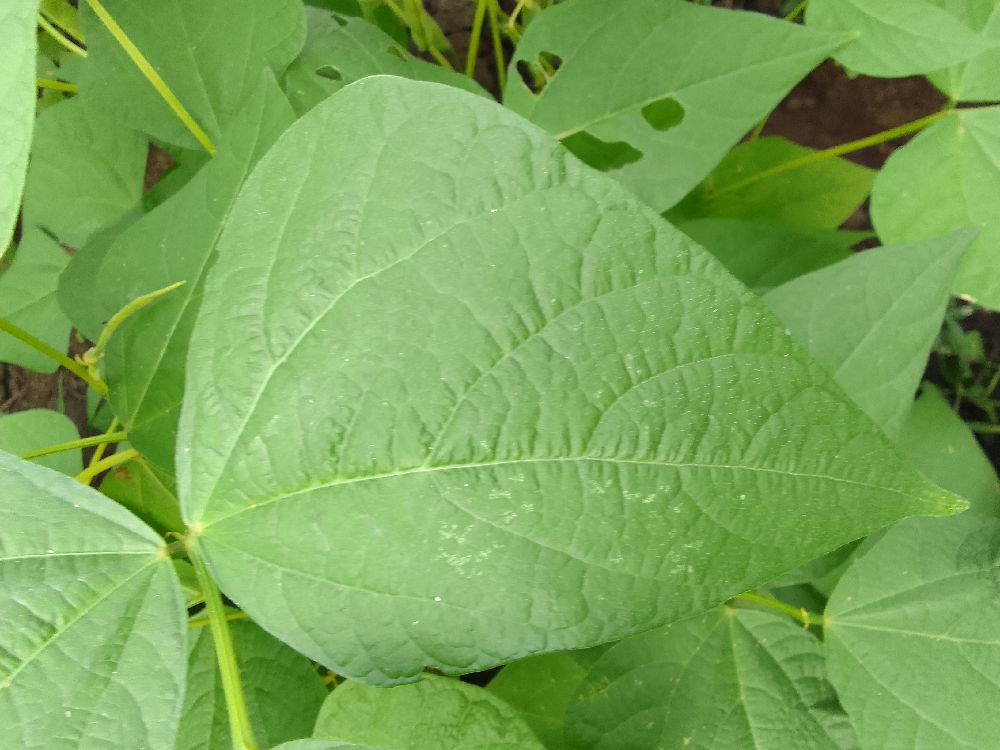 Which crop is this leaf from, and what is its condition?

common bean, healthy
